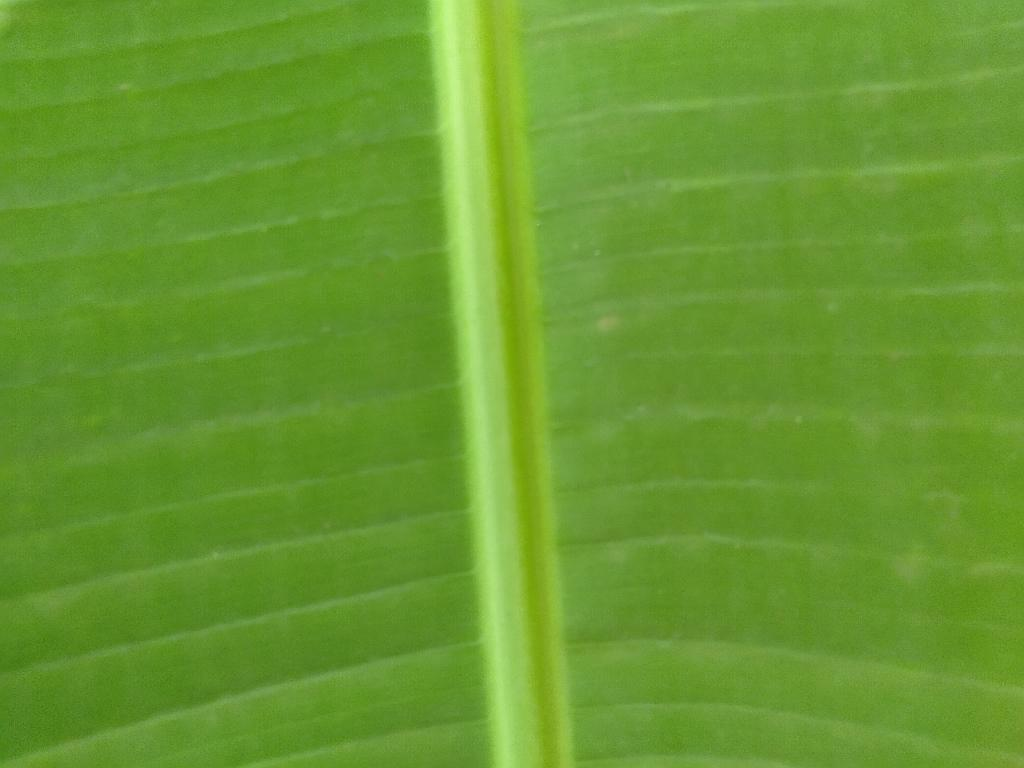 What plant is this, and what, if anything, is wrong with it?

banana, healthy
